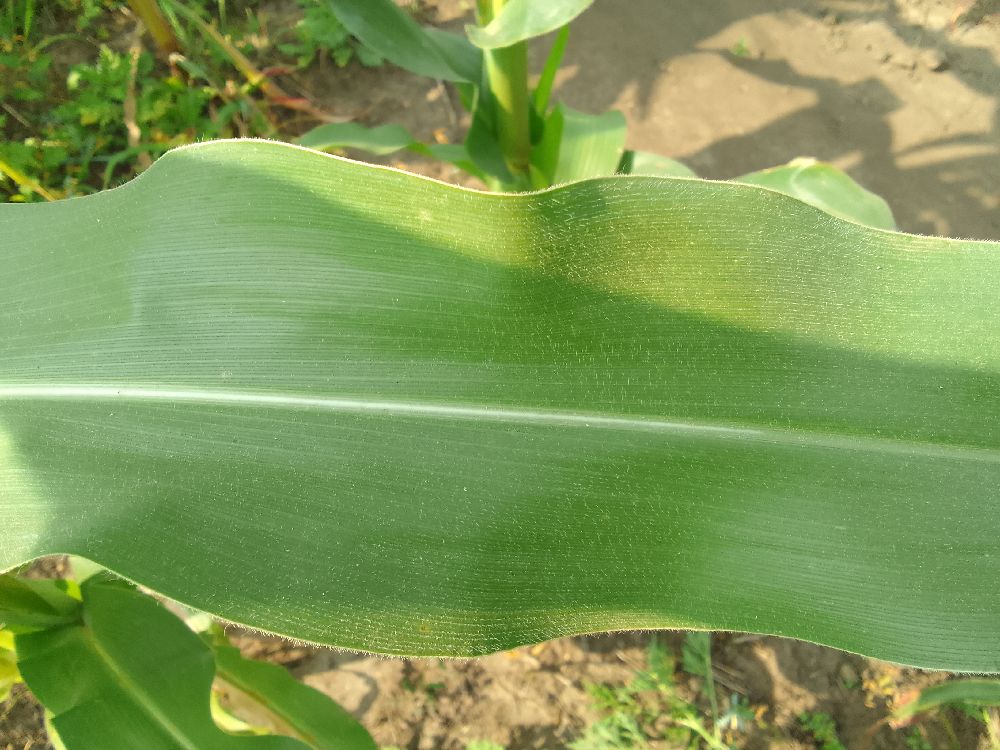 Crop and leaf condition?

maize, healthy
